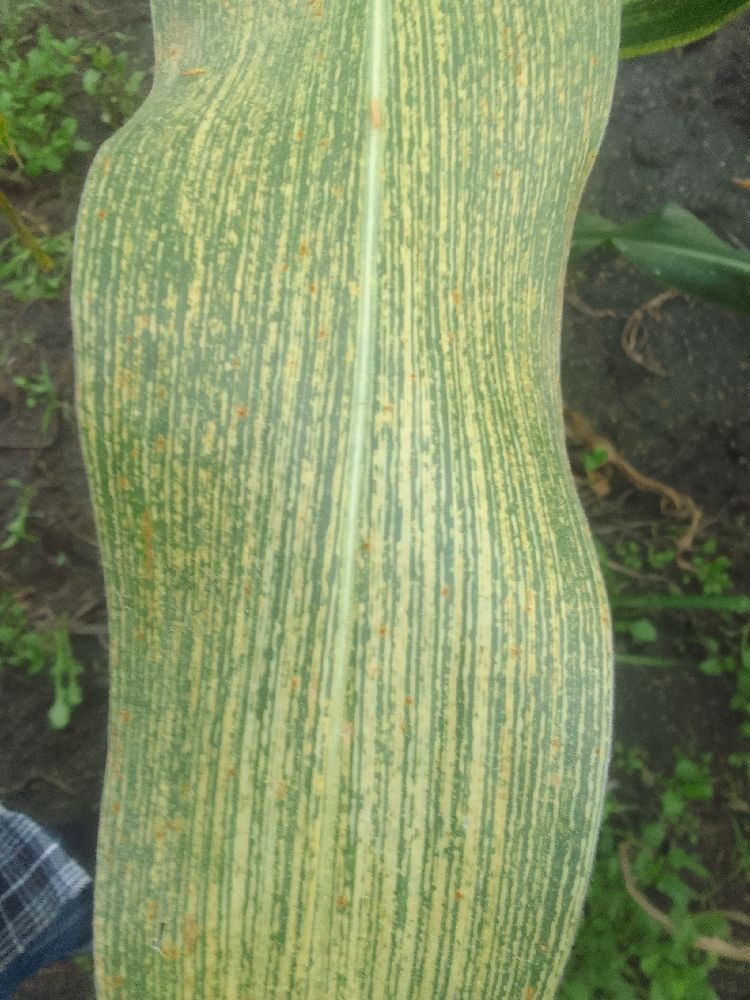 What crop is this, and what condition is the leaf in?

maize, maize streak virus
